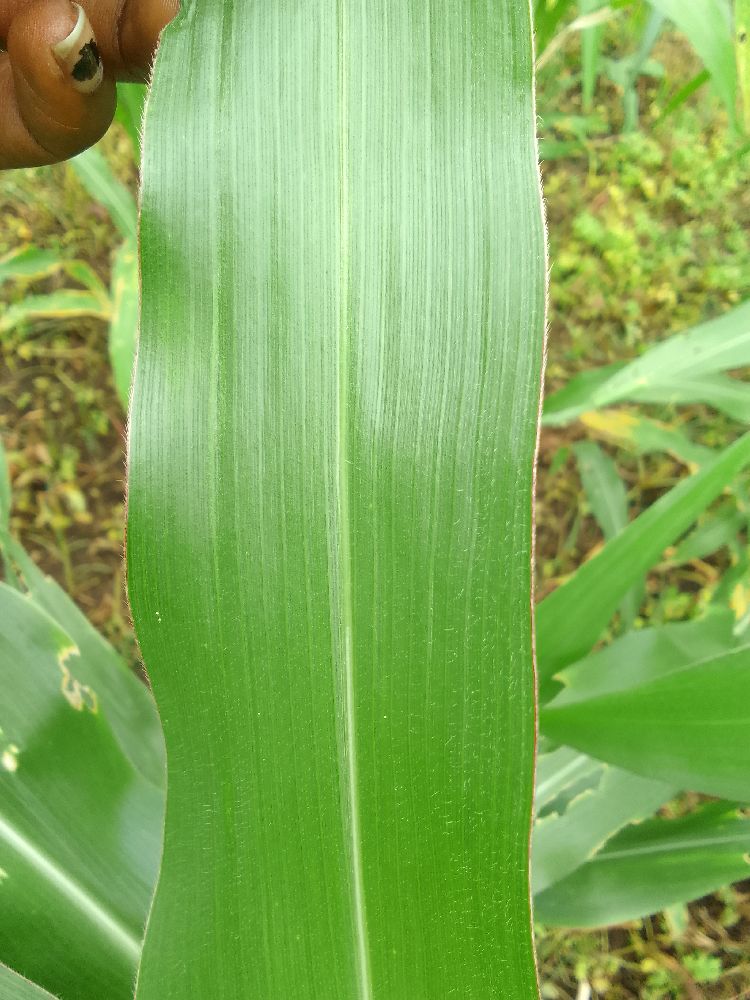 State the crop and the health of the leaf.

maize, healthy
